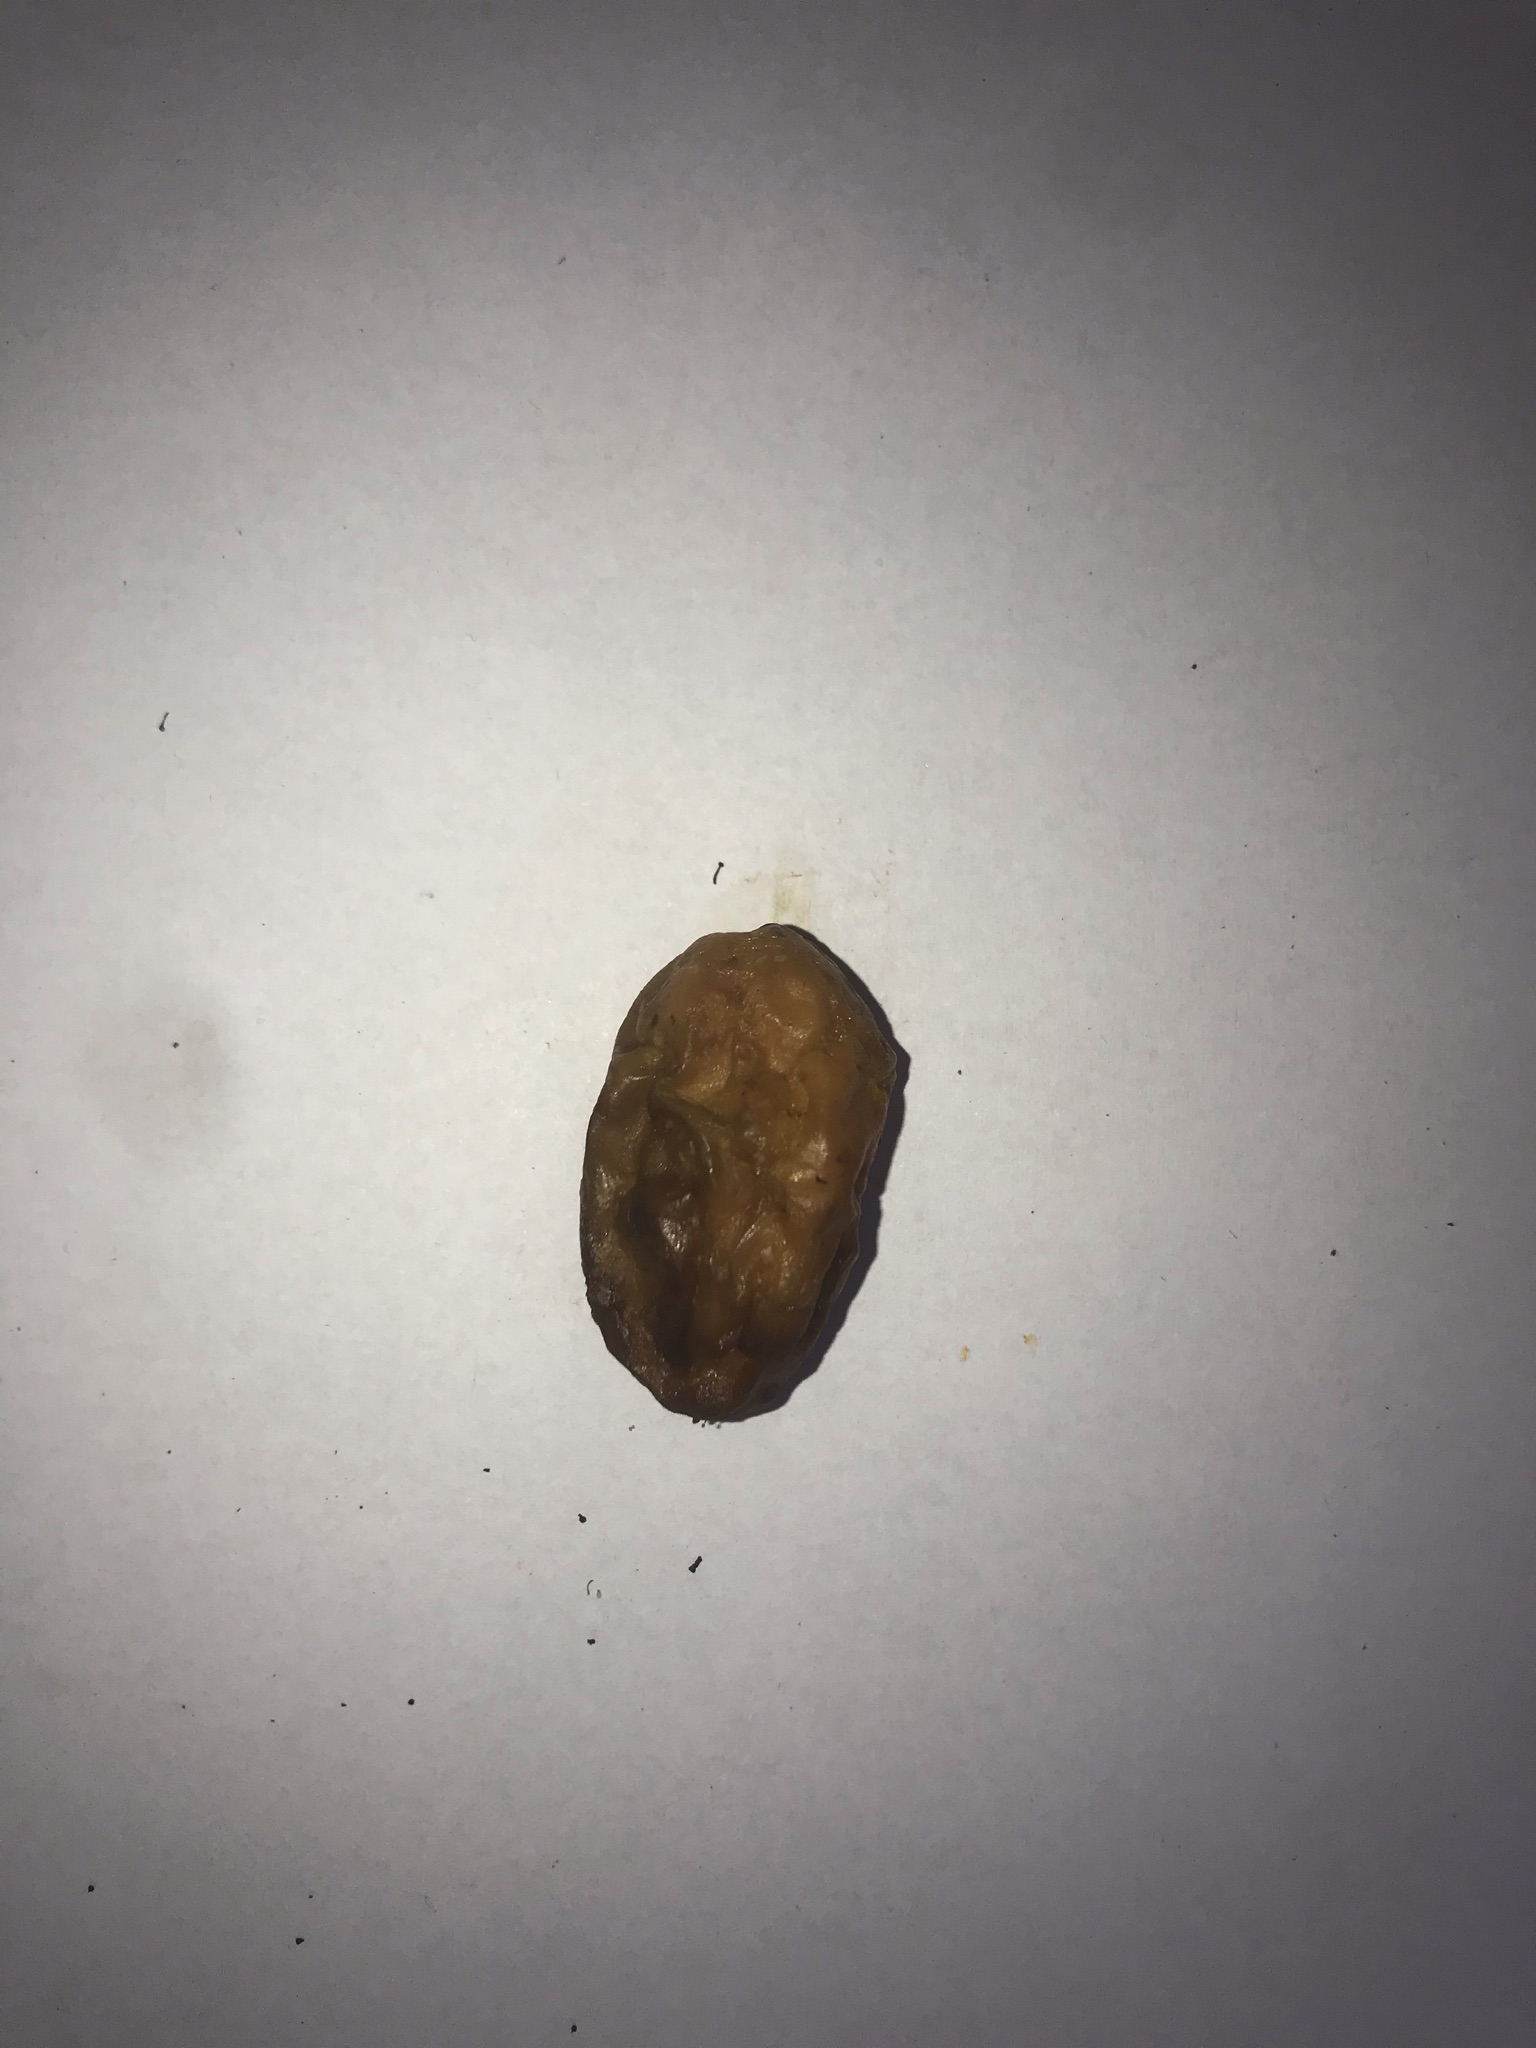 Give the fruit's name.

siriguela
